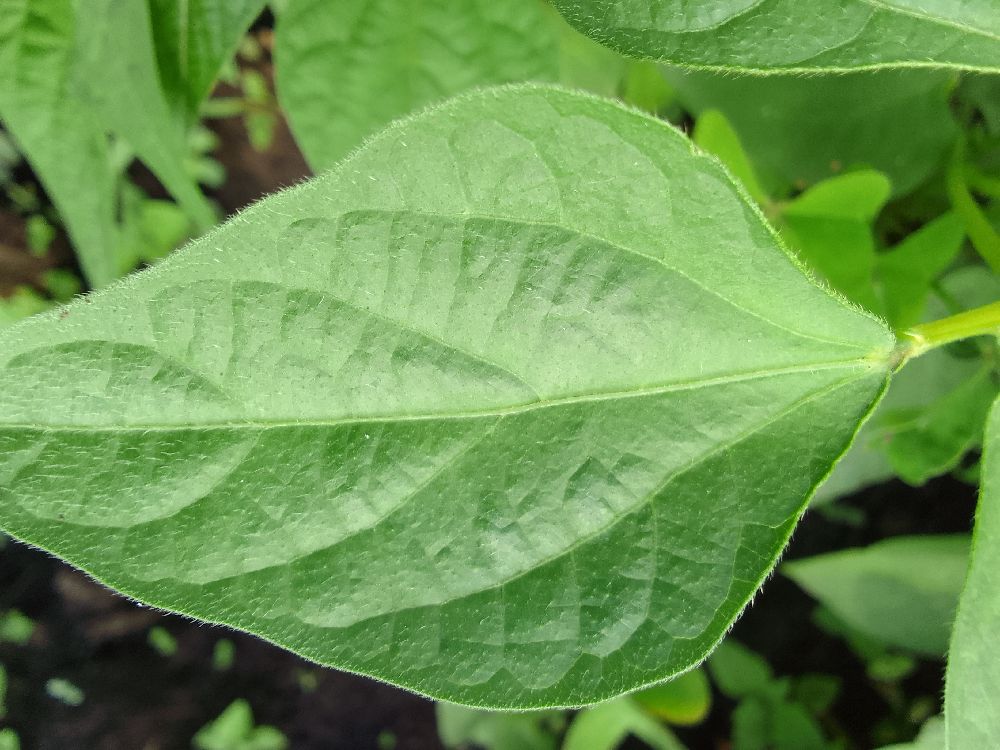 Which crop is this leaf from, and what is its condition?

common bean, healthy
